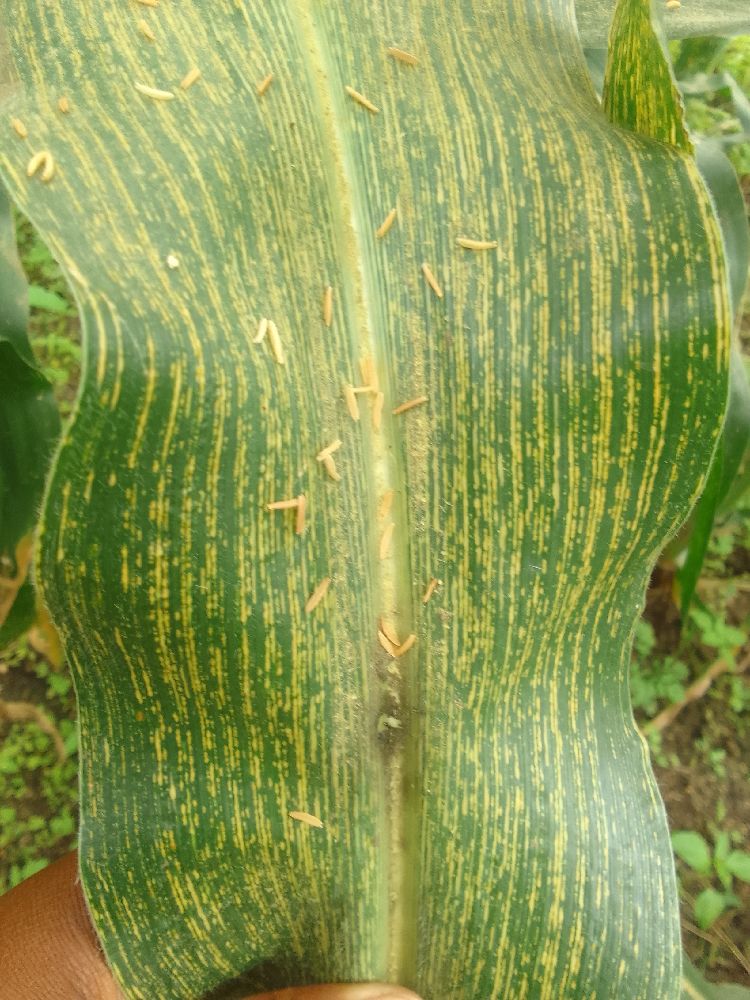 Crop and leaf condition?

maize, maize streak virus
